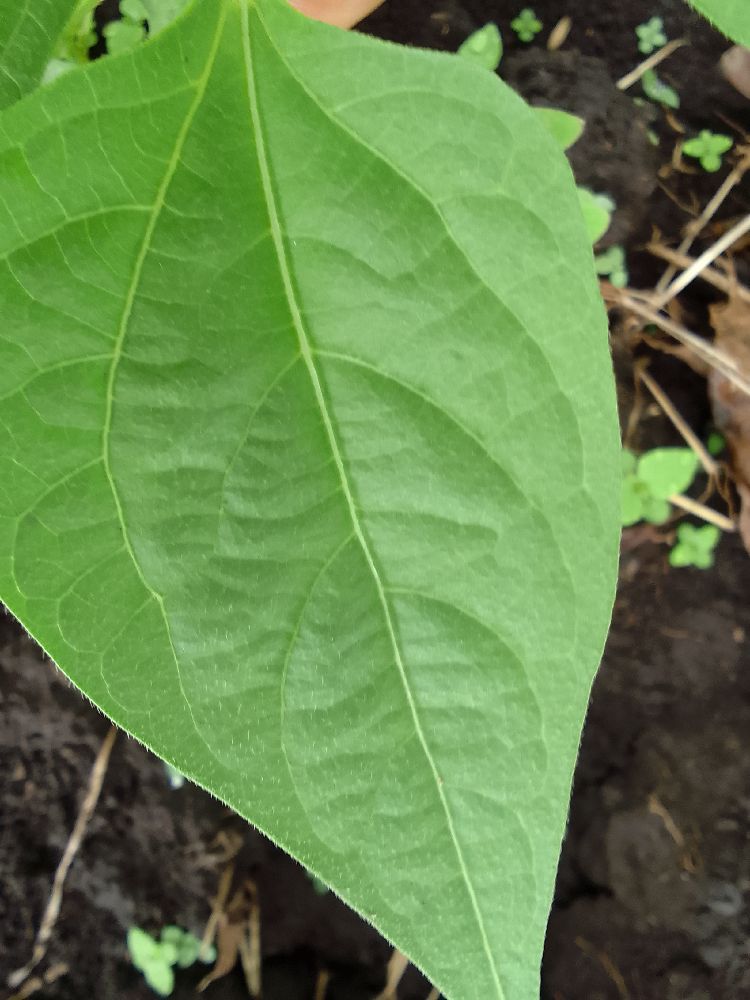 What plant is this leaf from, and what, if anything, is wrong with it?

common bean, healthy
